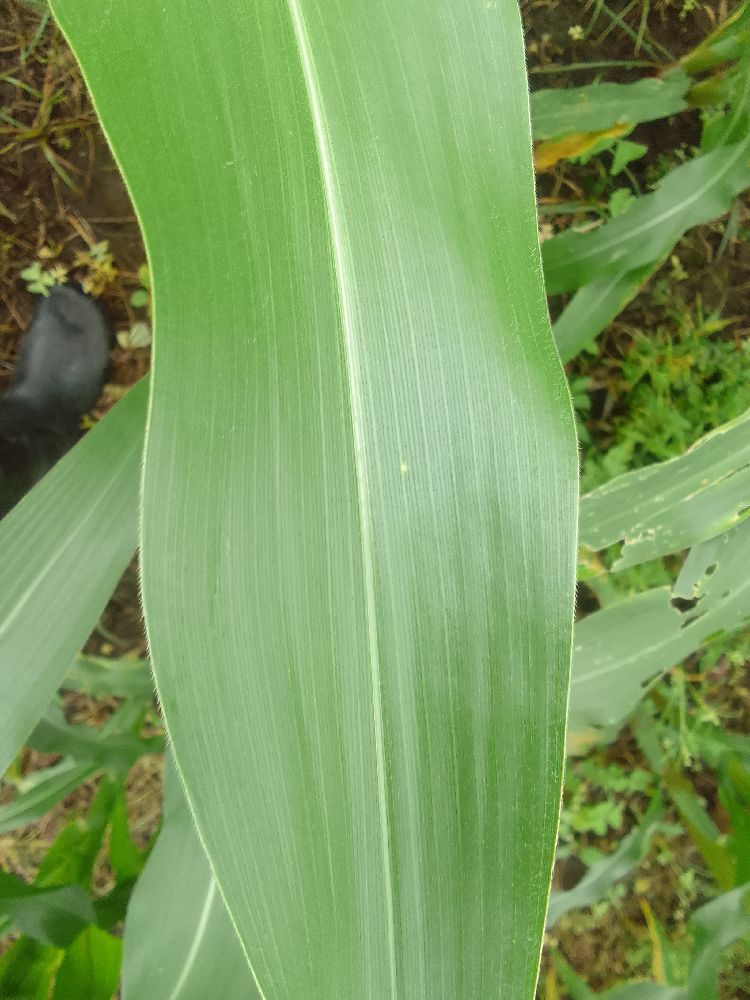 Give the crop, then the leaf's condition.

maize, healthy
